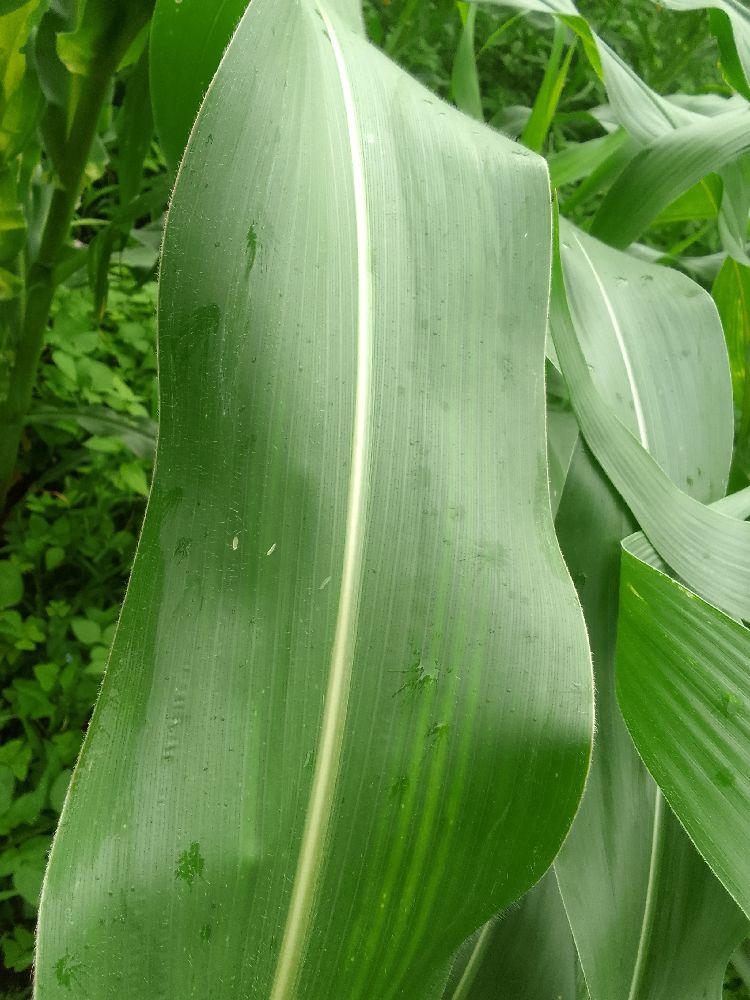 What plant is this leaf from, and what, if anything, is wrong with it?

maize, healthy
